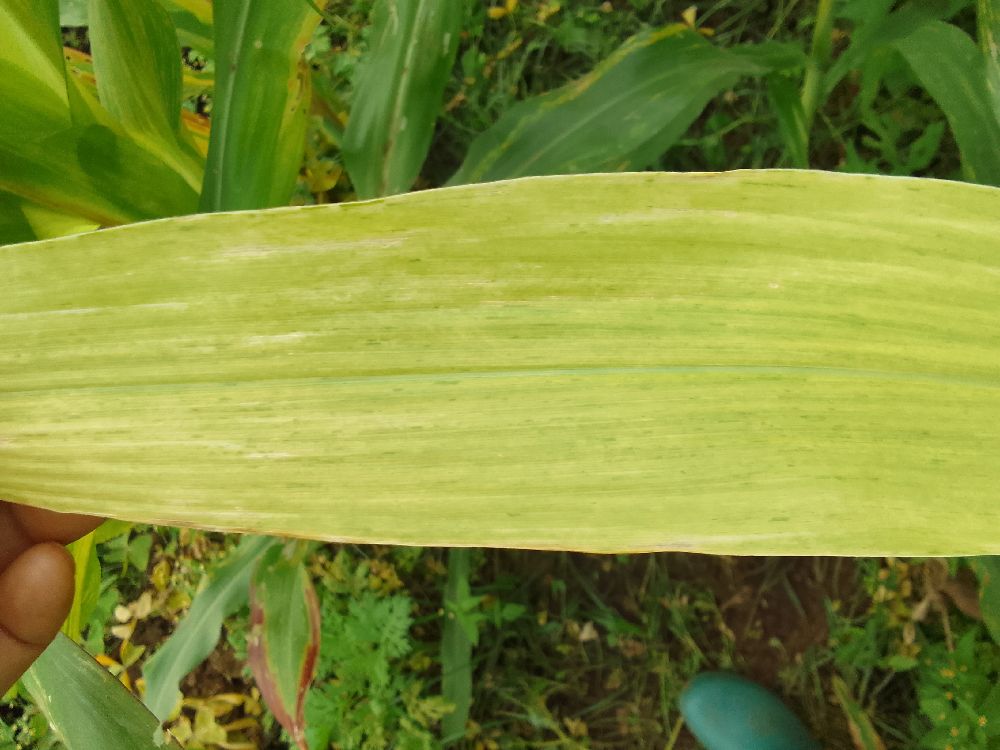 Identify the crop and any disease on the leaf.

maize, maize lethal necrosis
